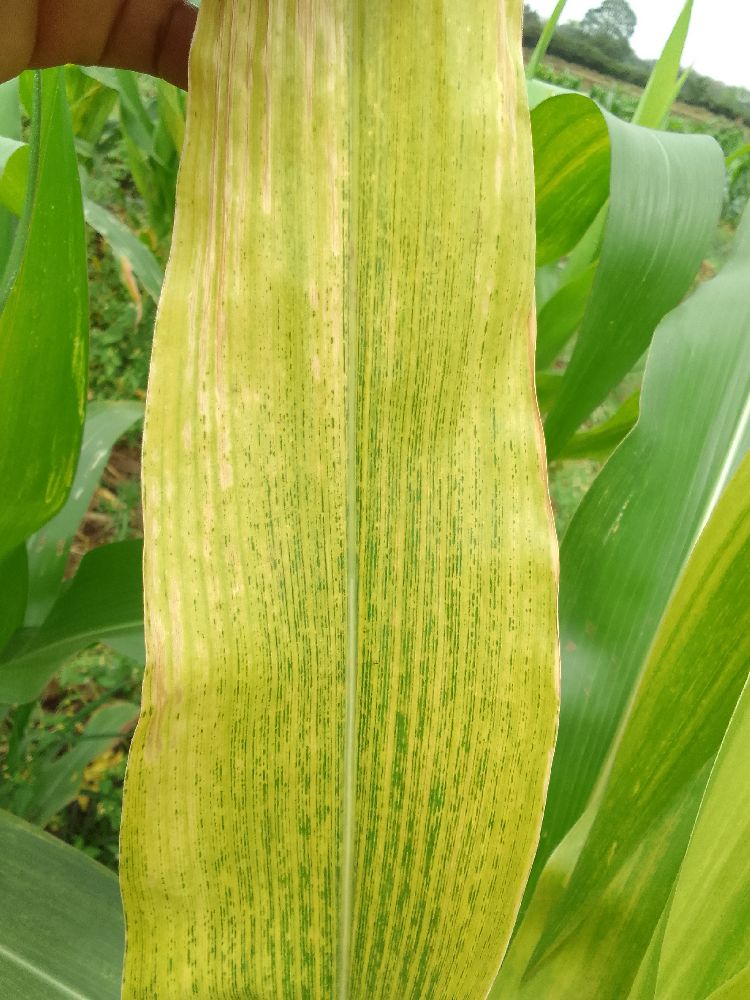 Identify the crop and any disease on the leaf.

maize, maize lethal necrosis
